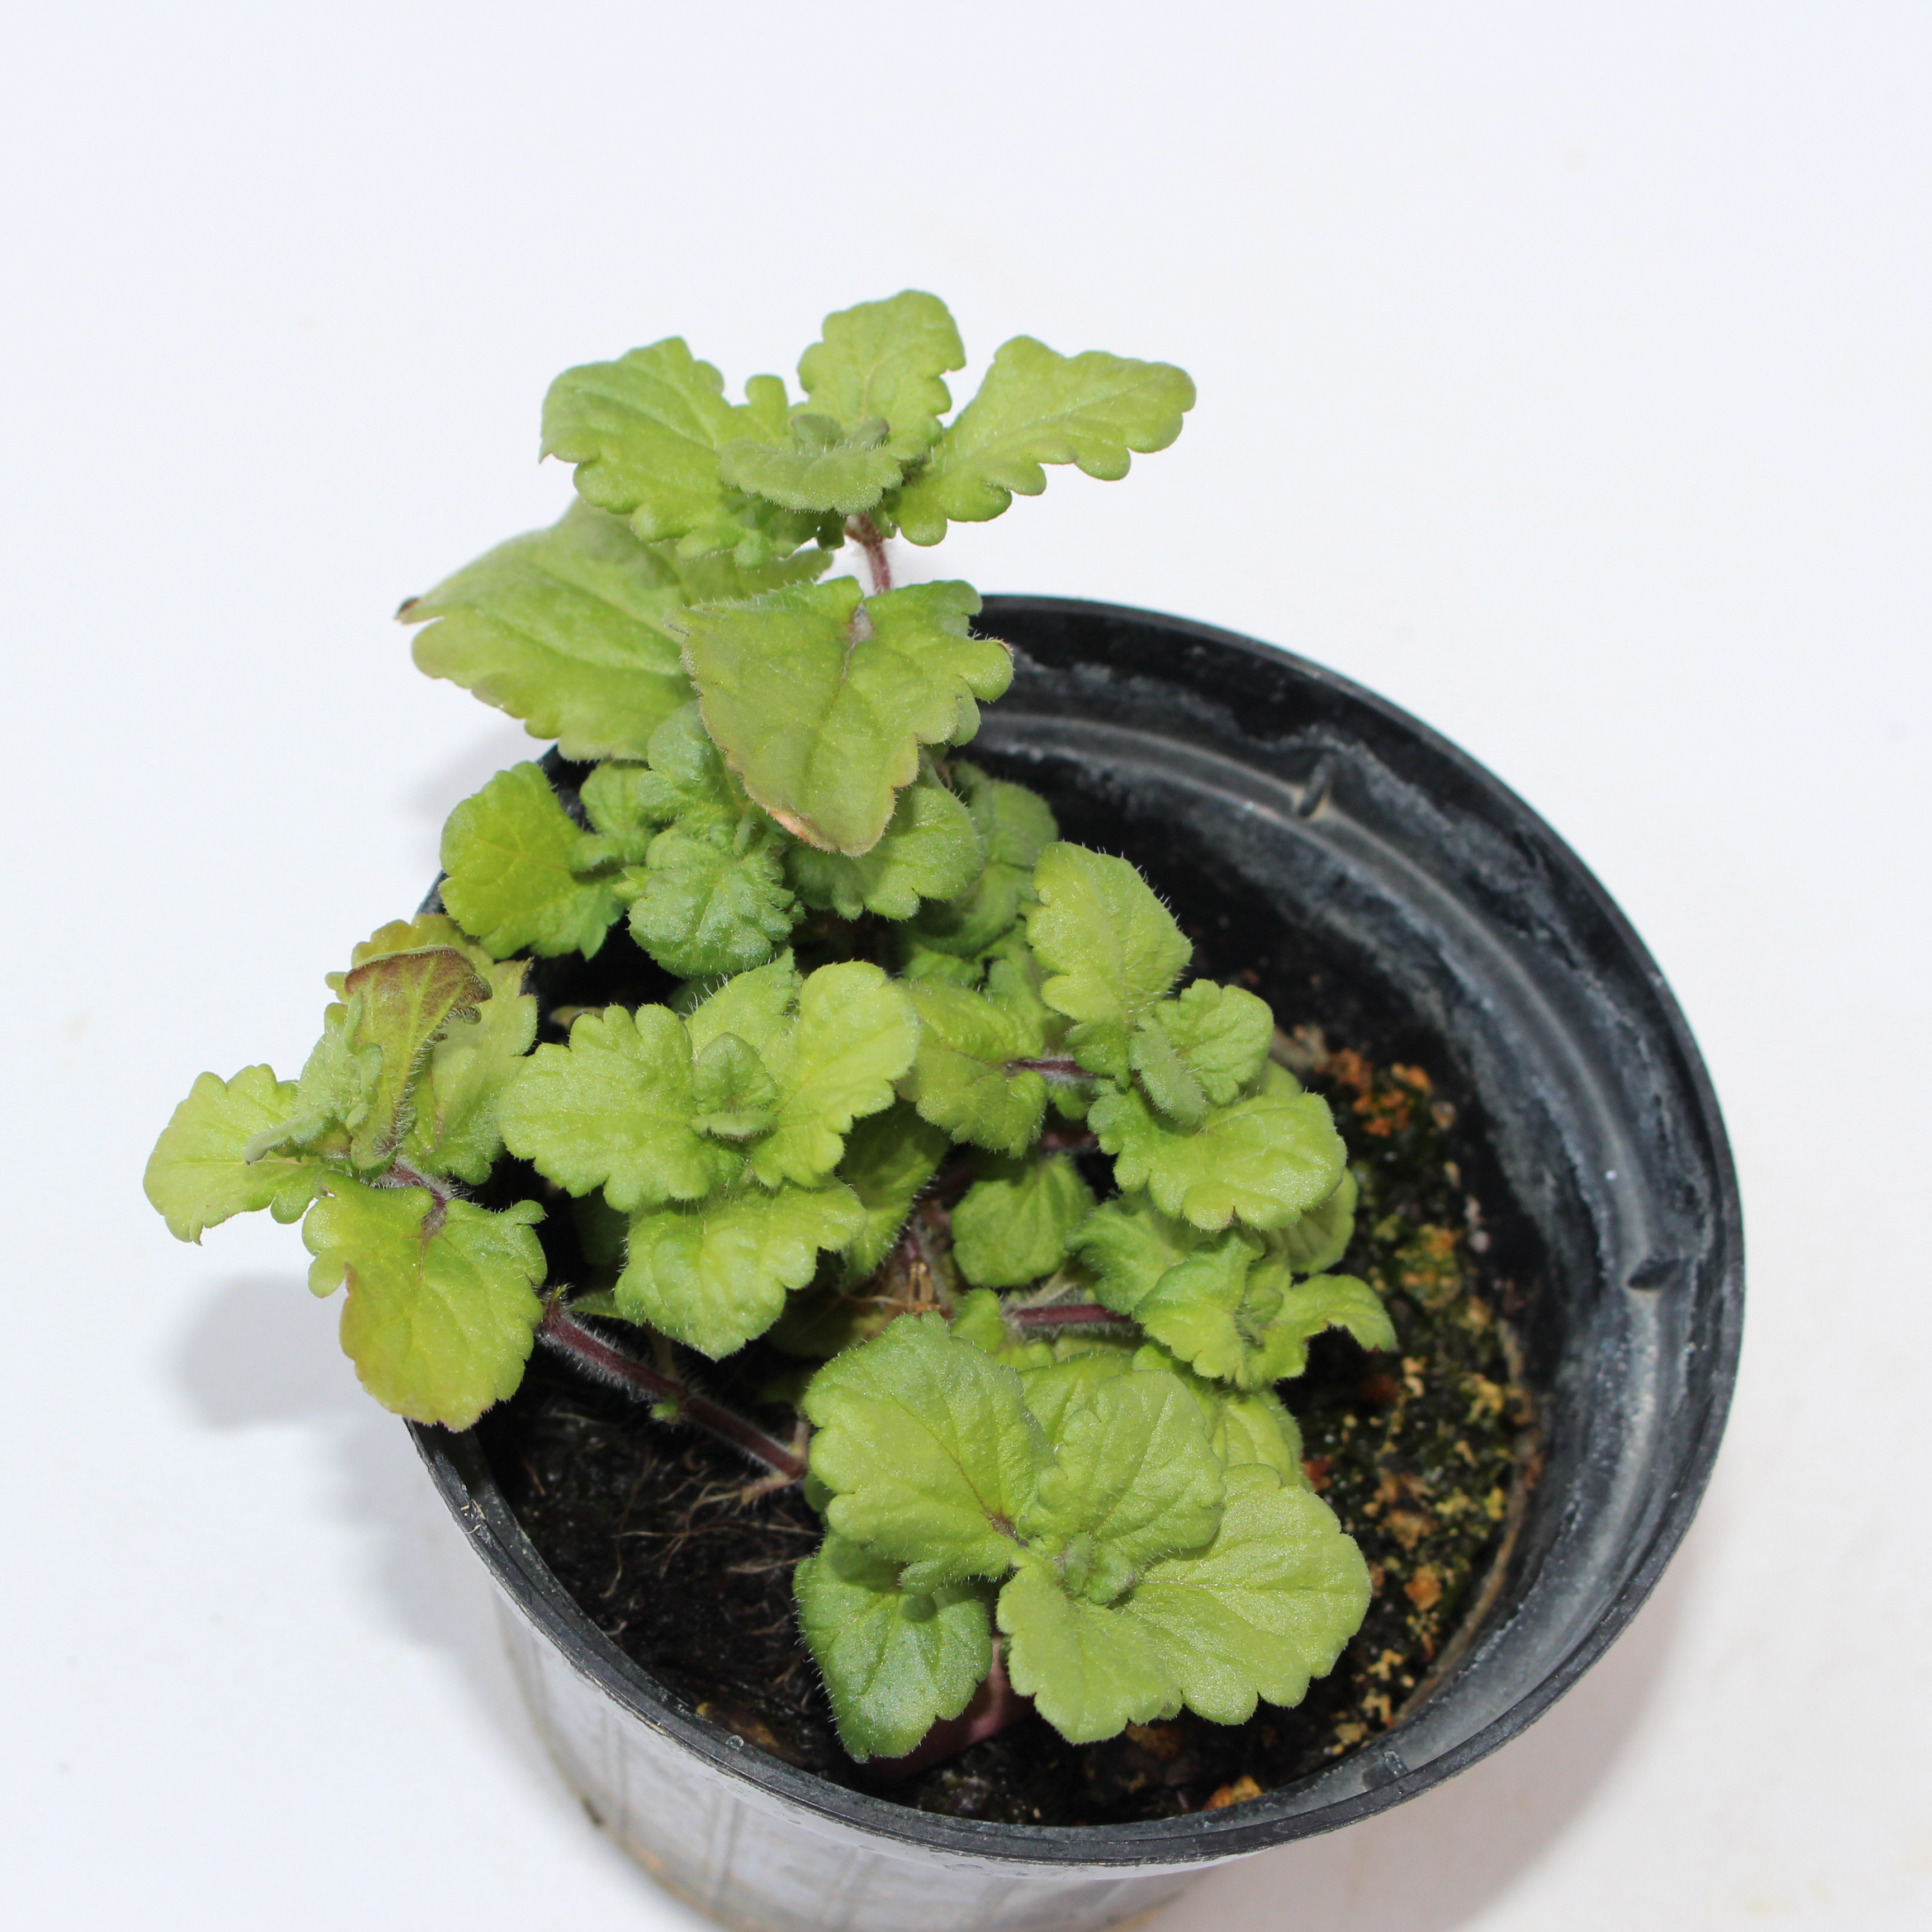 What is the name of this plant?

Veronica persica
